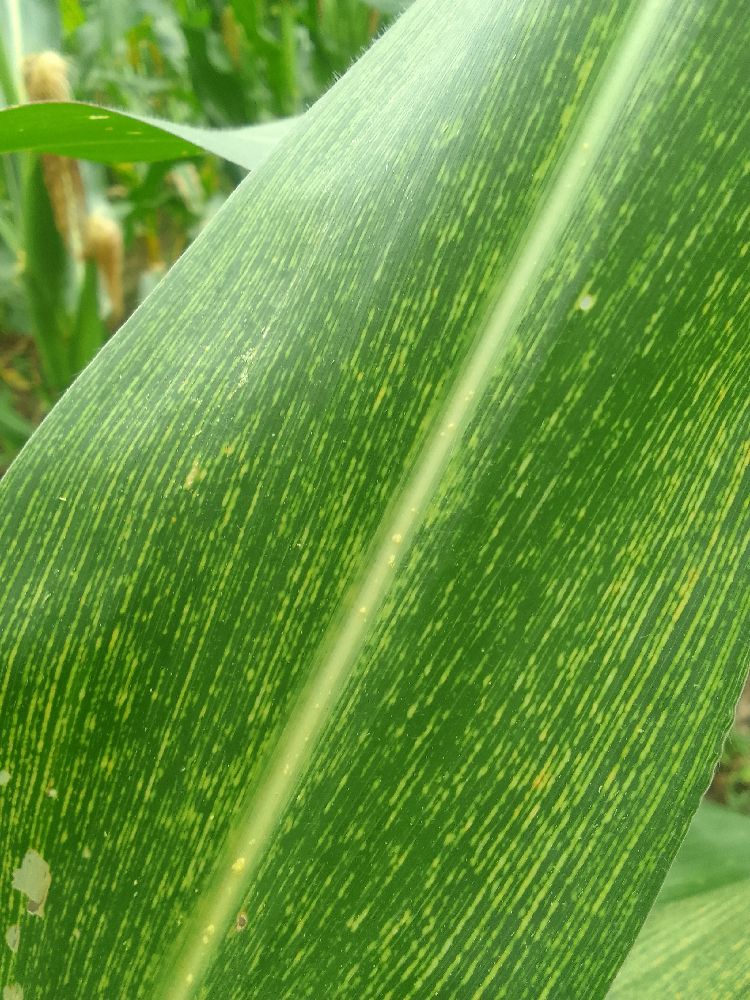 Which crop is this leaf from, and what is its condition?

maize, maize streak virus
